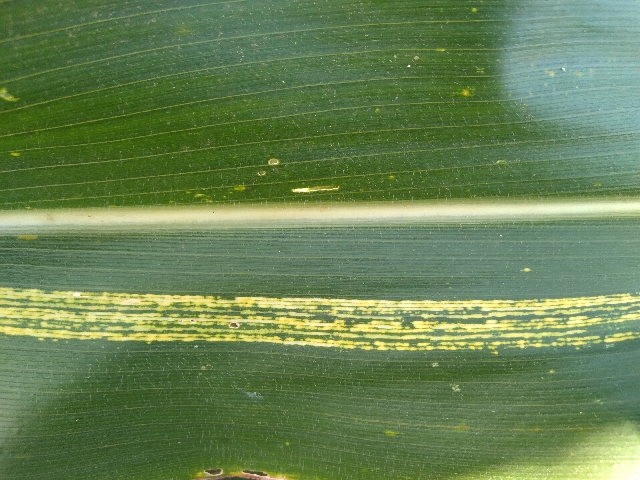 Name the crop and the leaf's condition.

maize, maize streak virus
